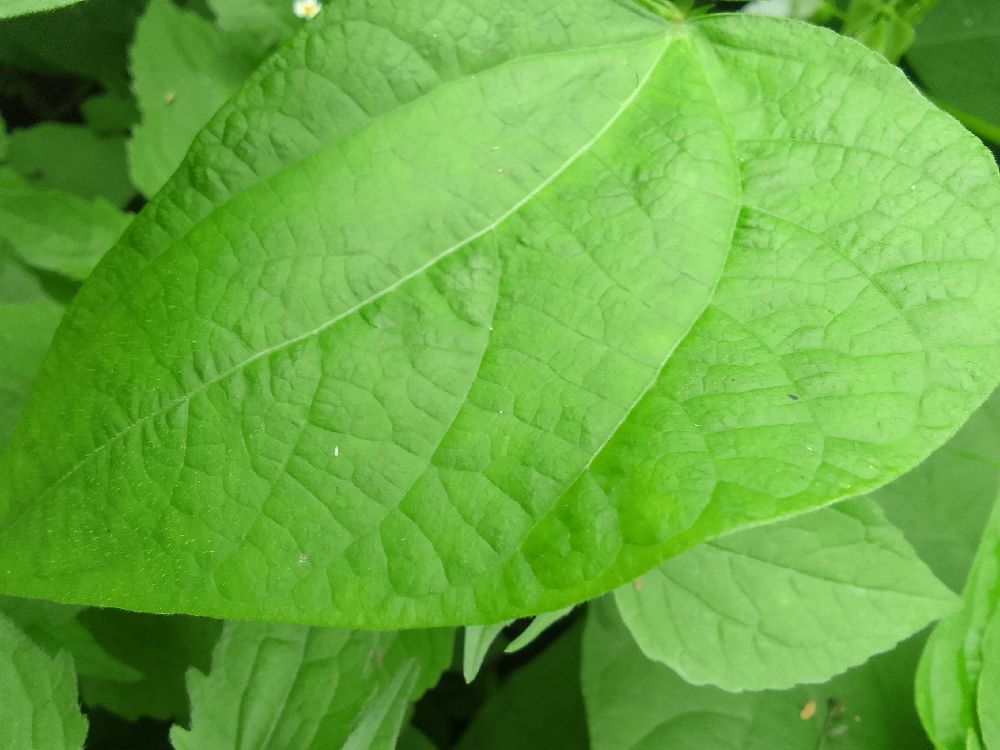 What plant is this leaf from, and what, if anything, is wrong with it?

common bean, healthy
